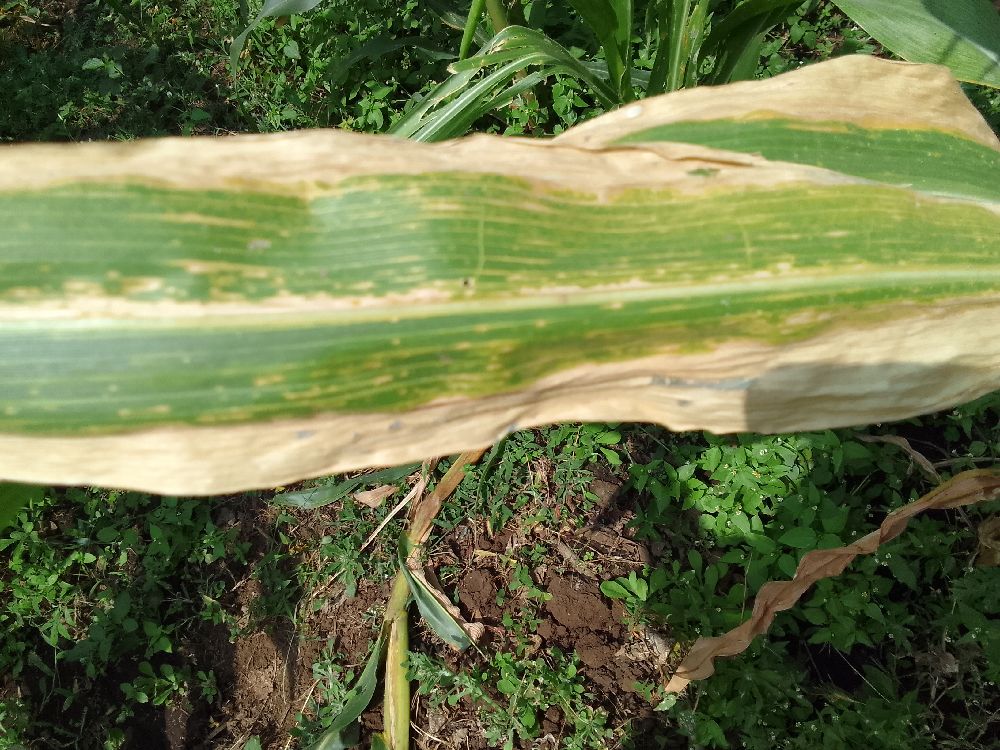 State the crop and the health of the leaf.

maize, maize lethal necrosis
